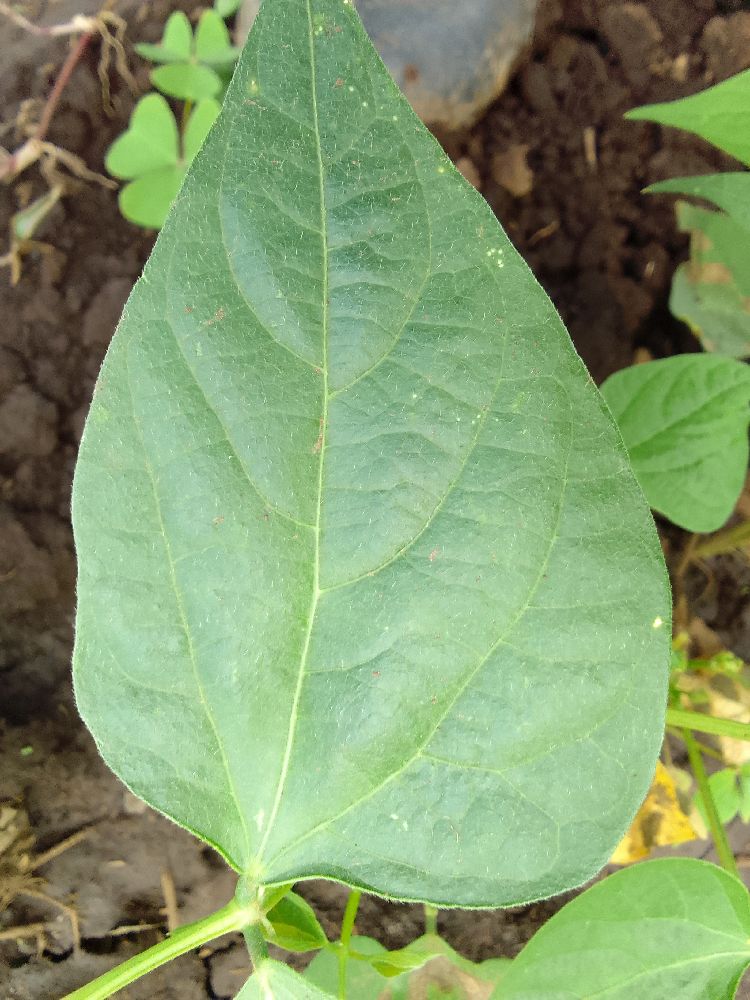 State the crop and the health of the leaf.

common bean, healthy
